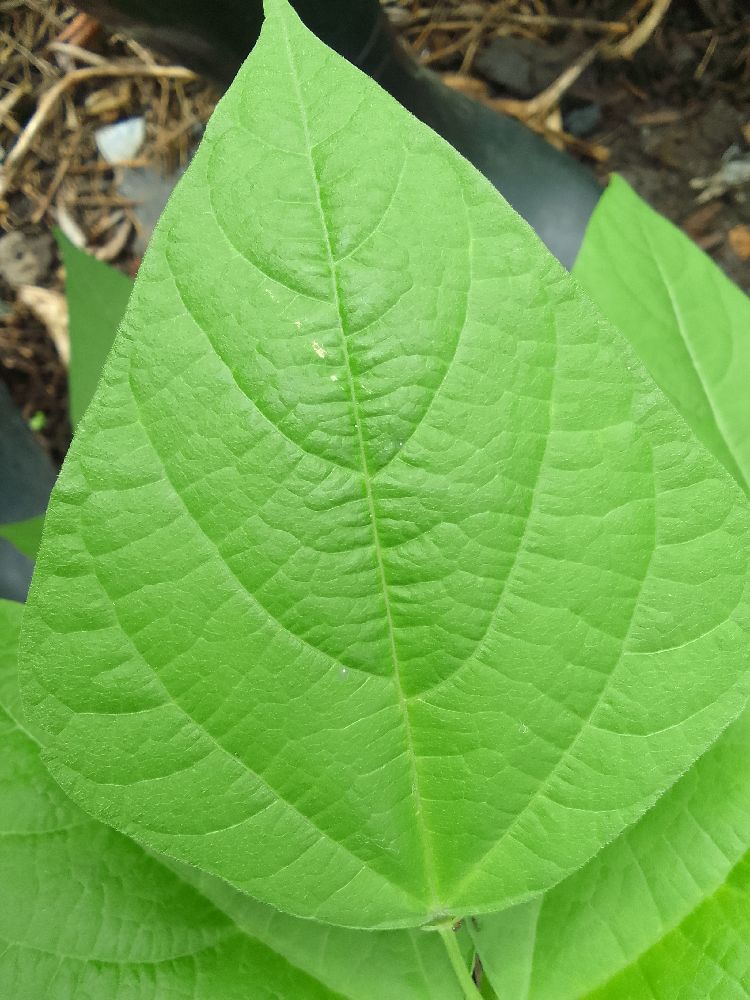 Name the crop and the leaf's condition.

common bean, healthy
